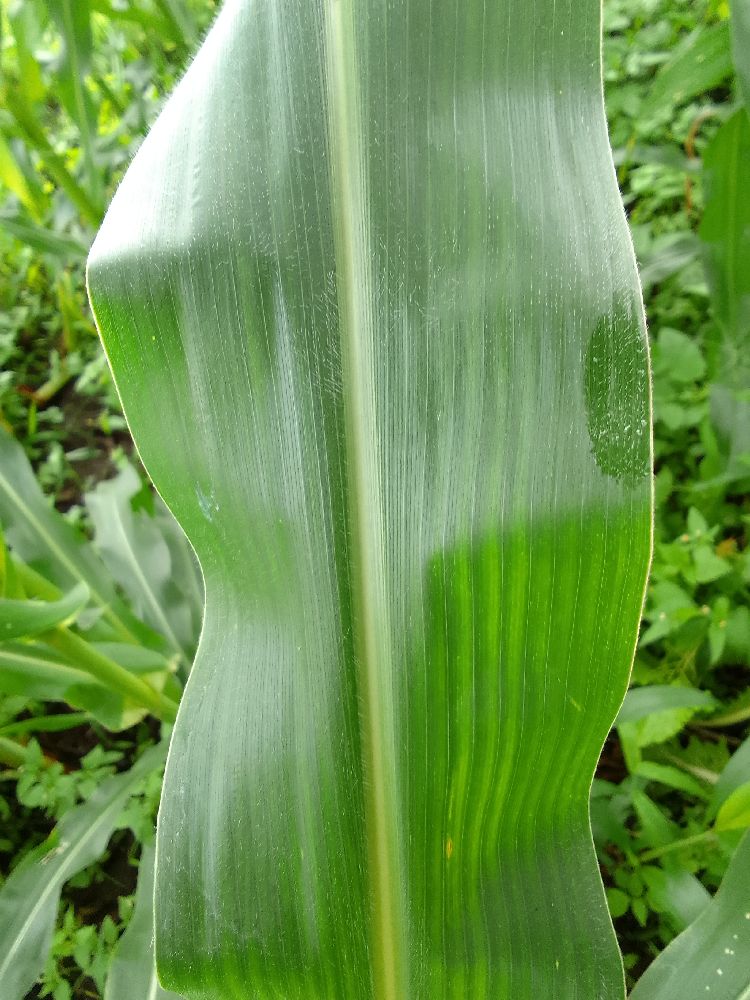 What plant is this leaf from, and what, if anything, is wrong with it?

maize, healthy
